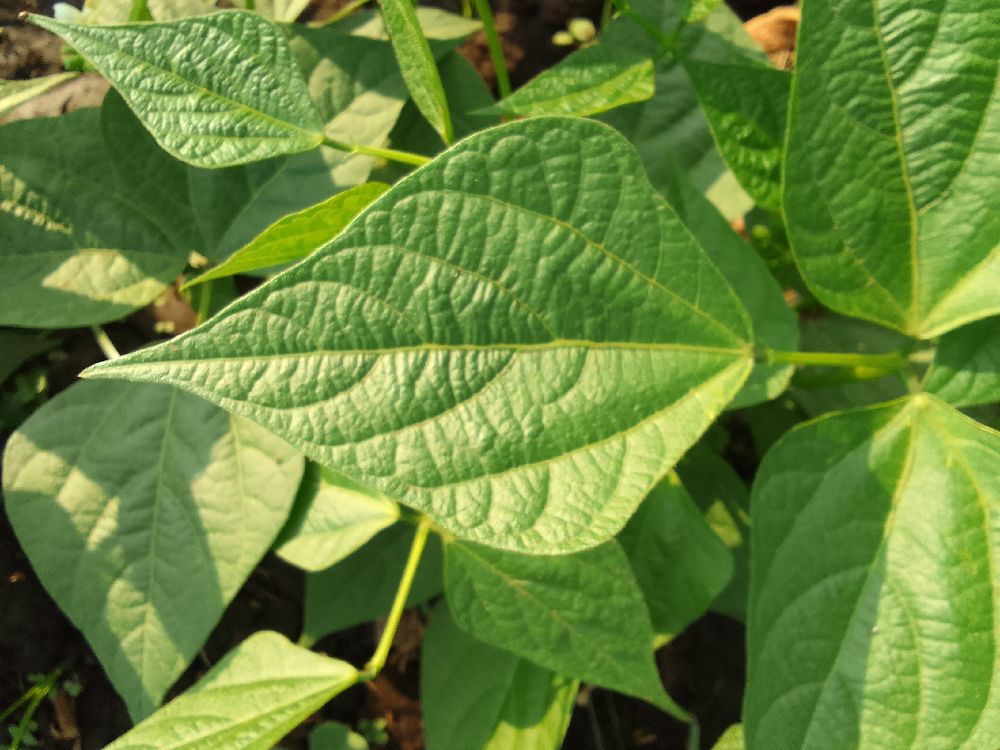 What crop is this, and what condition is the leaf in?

common bean, healthy
